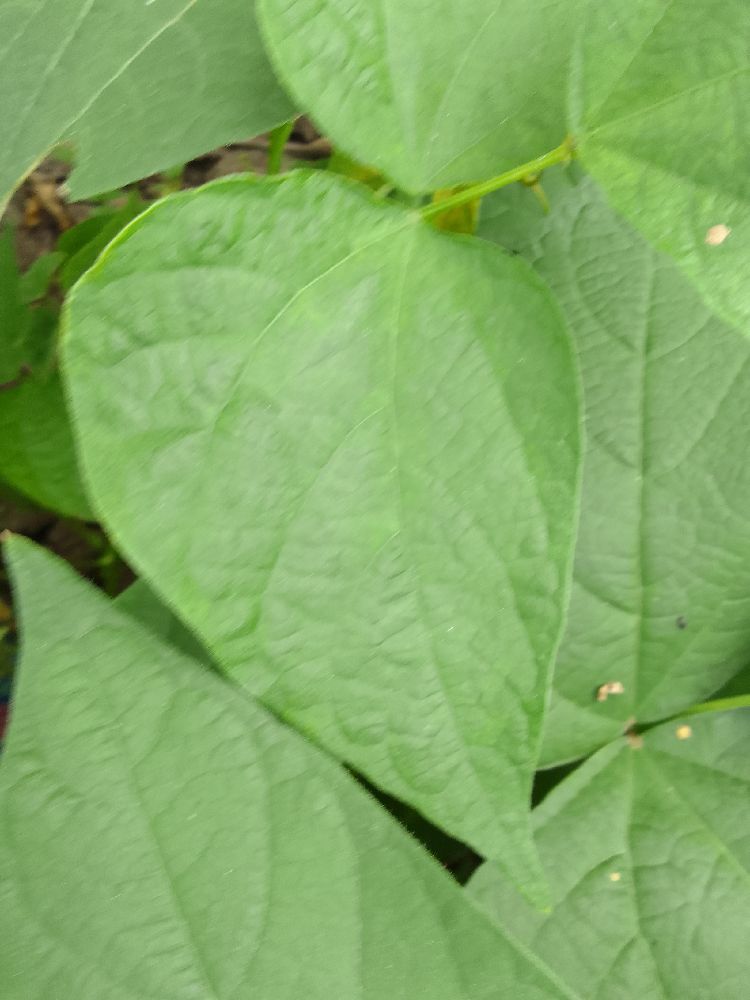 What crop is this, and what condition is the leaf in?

common bean, healthy
